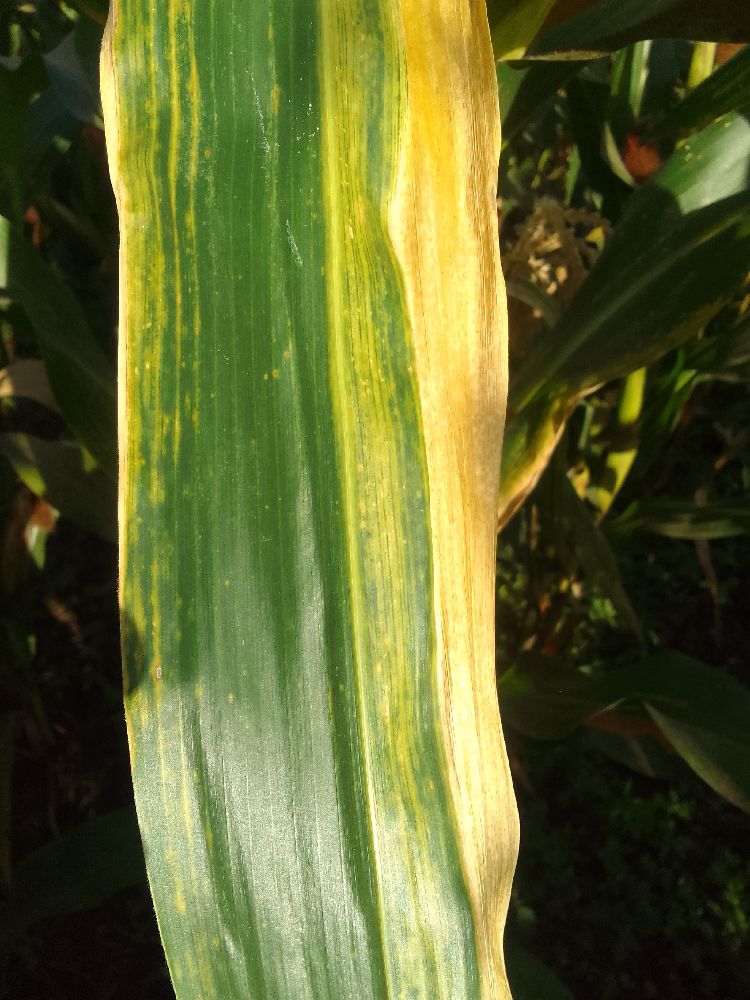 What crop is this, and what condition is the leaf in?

maize, maize lethal necrosis
